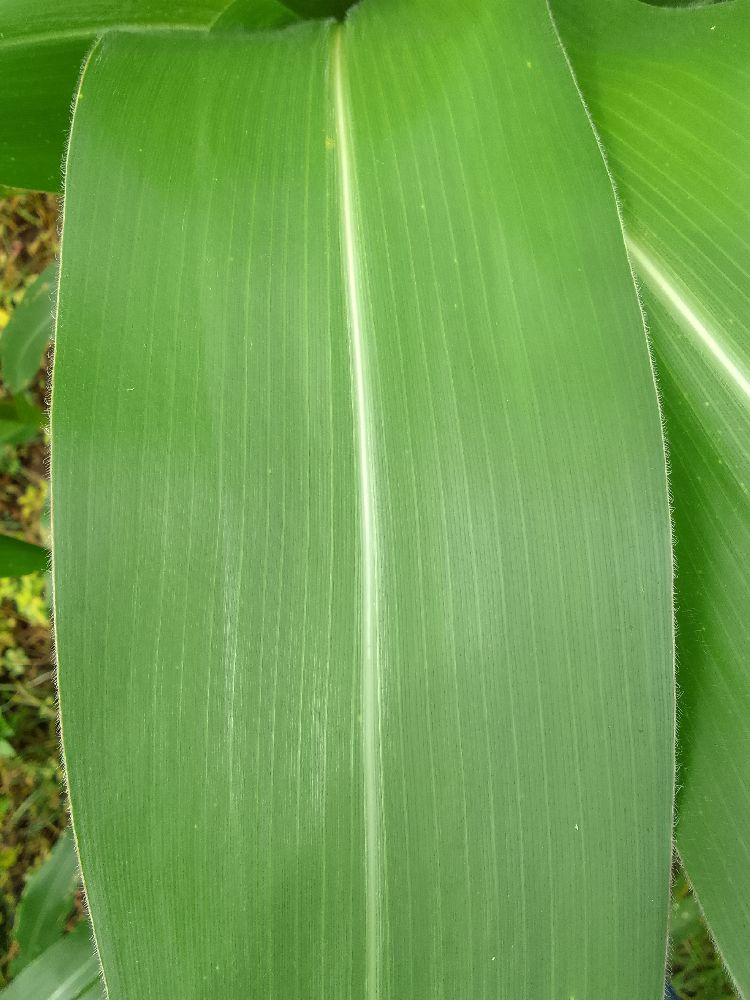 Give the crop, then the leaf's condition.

maize, healthy
